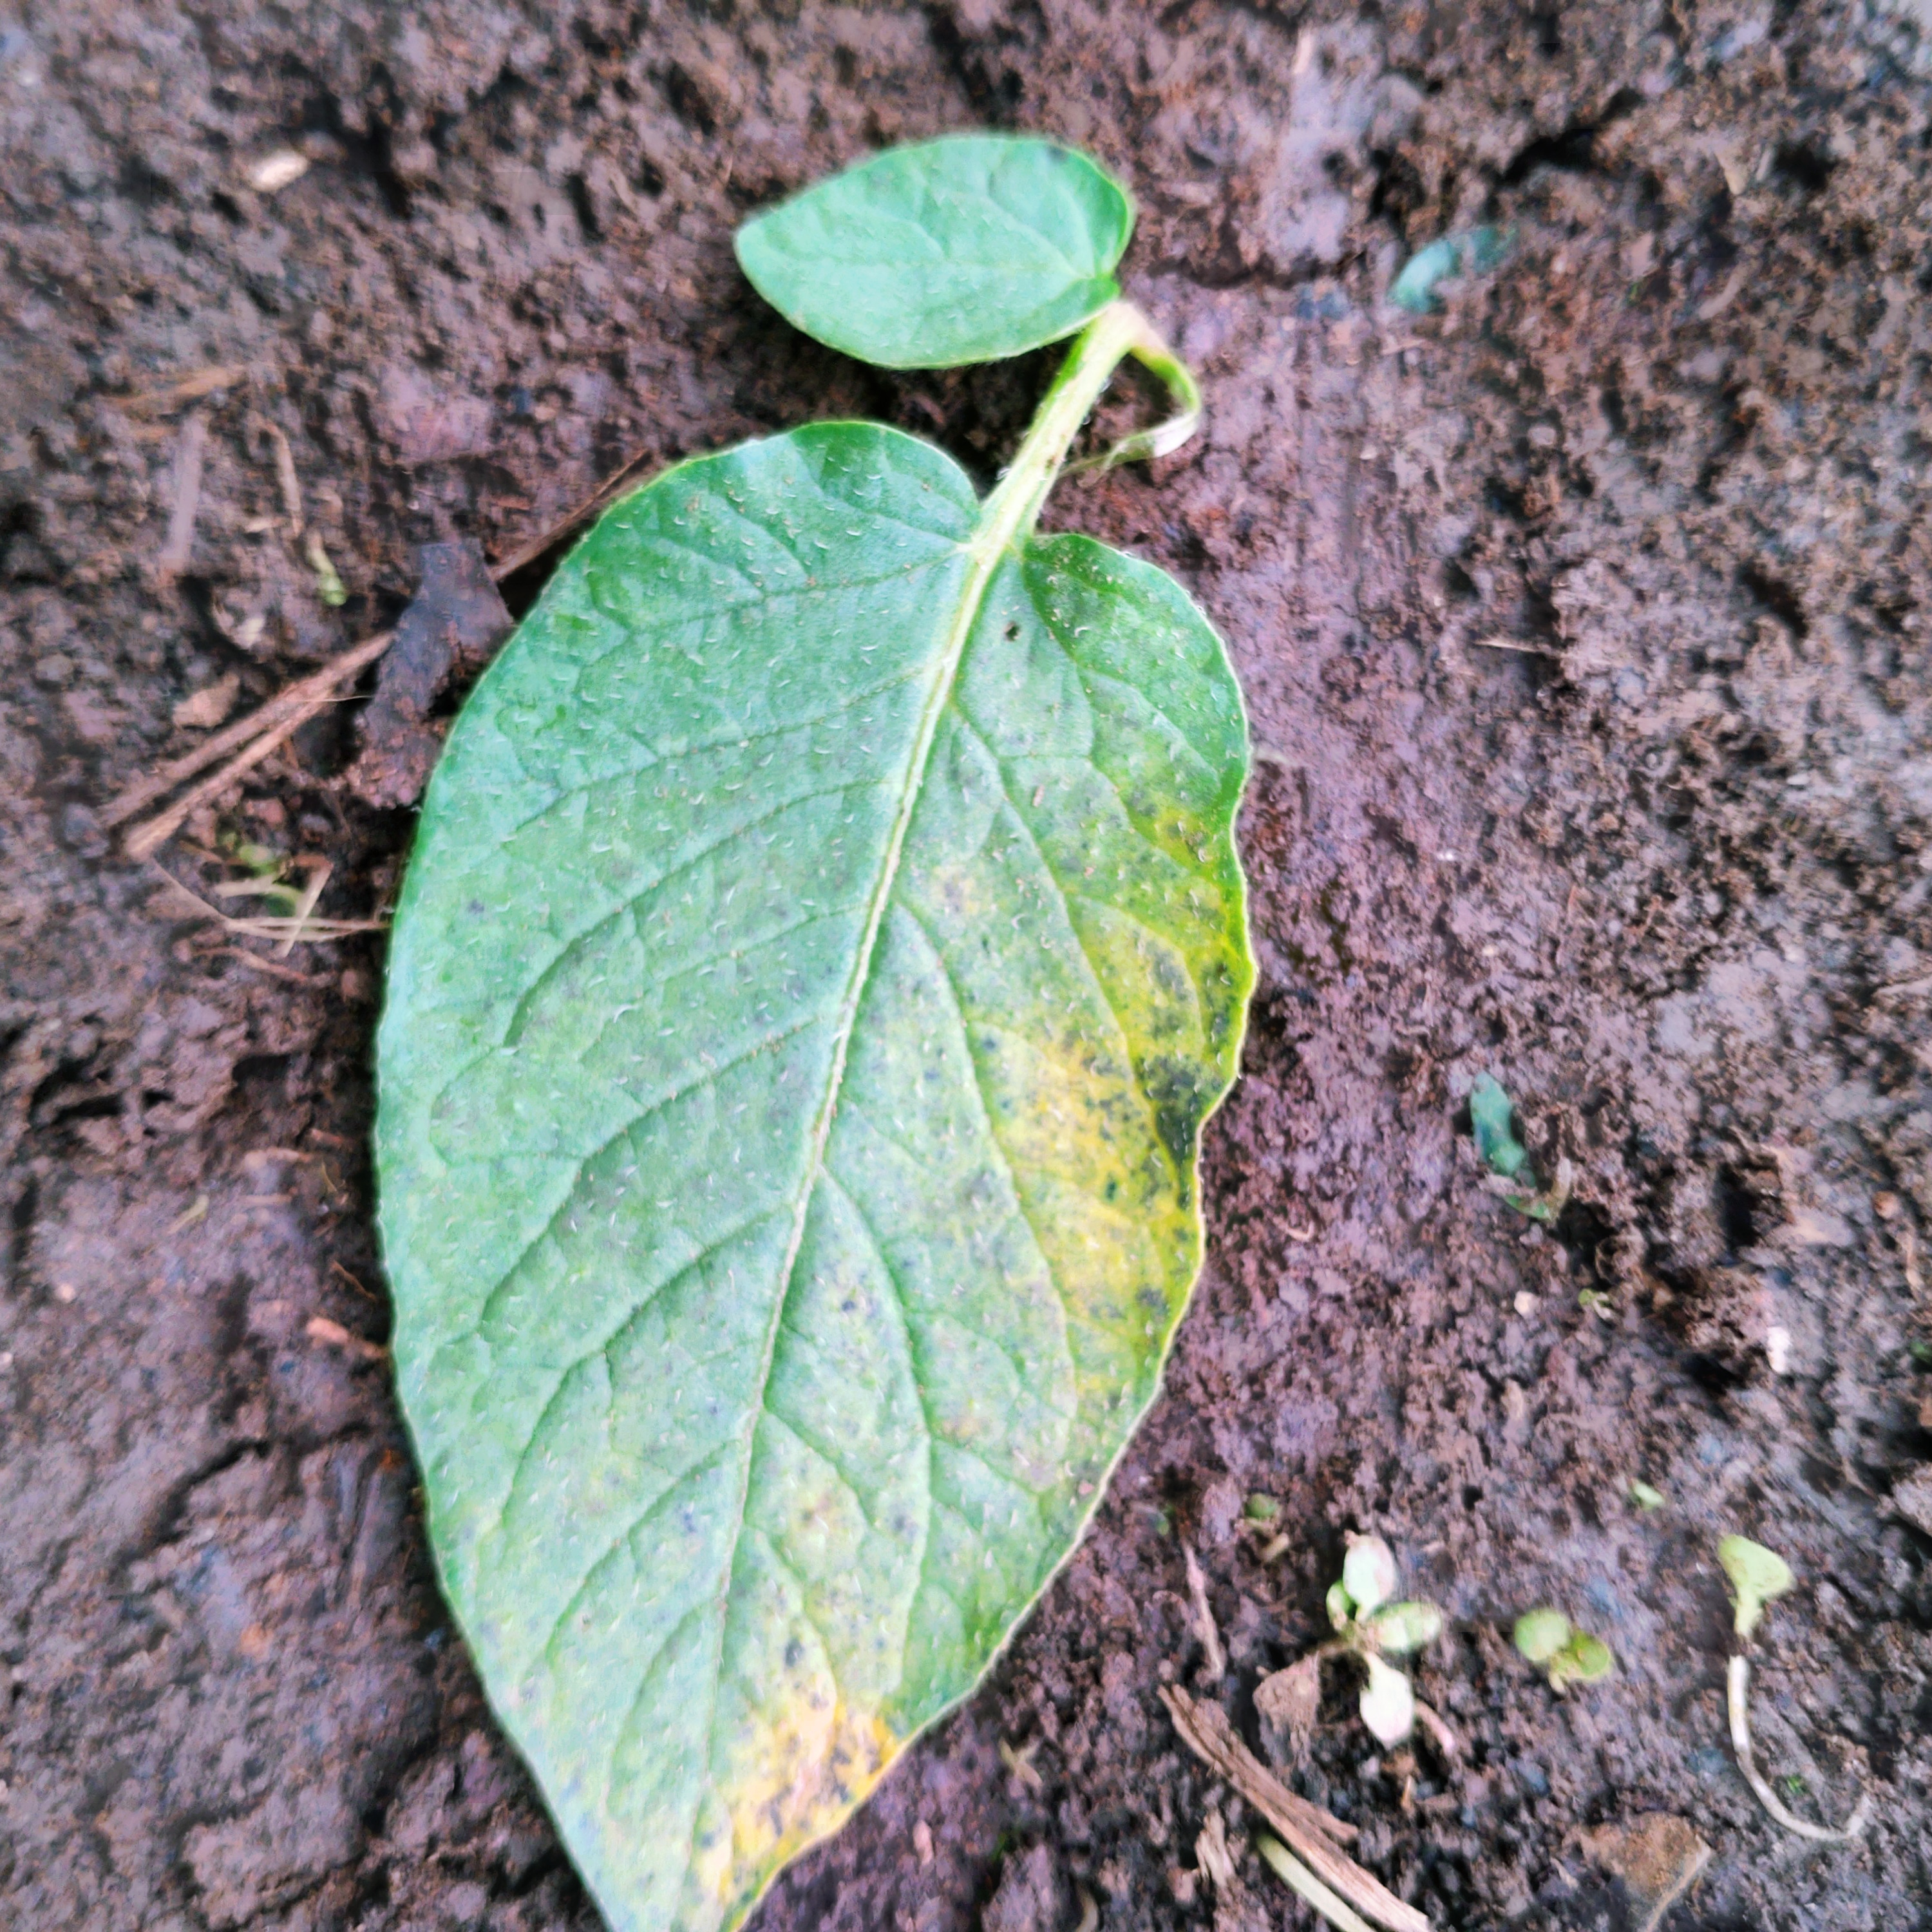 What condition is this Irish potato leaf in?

late blight
